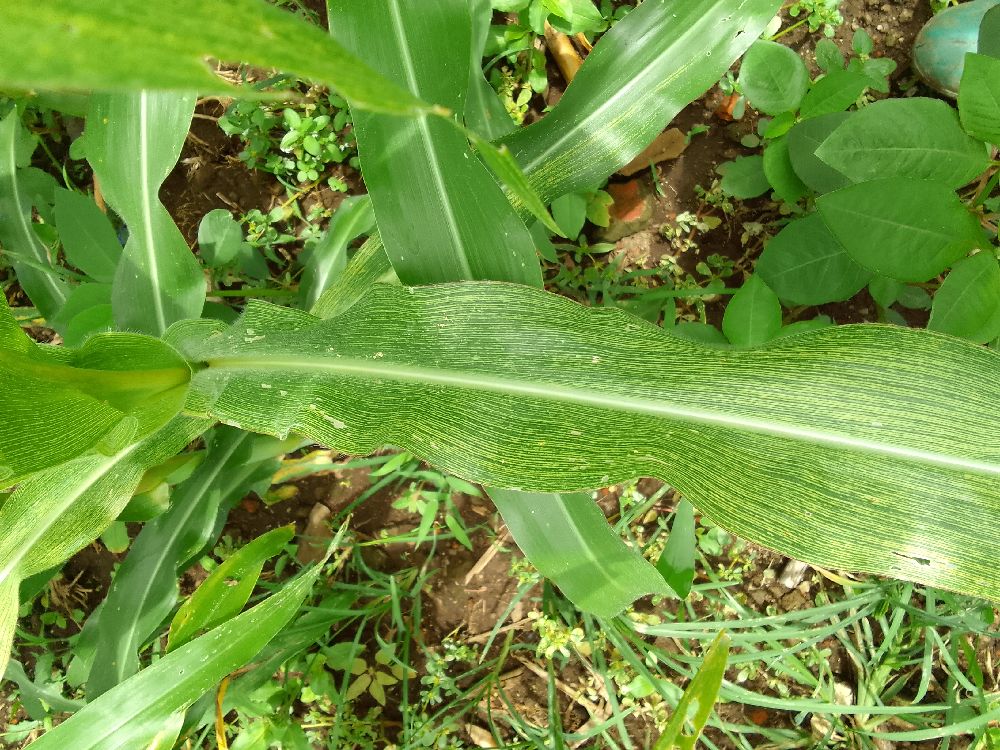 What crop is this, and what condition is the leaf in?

maize, maize streak virus
